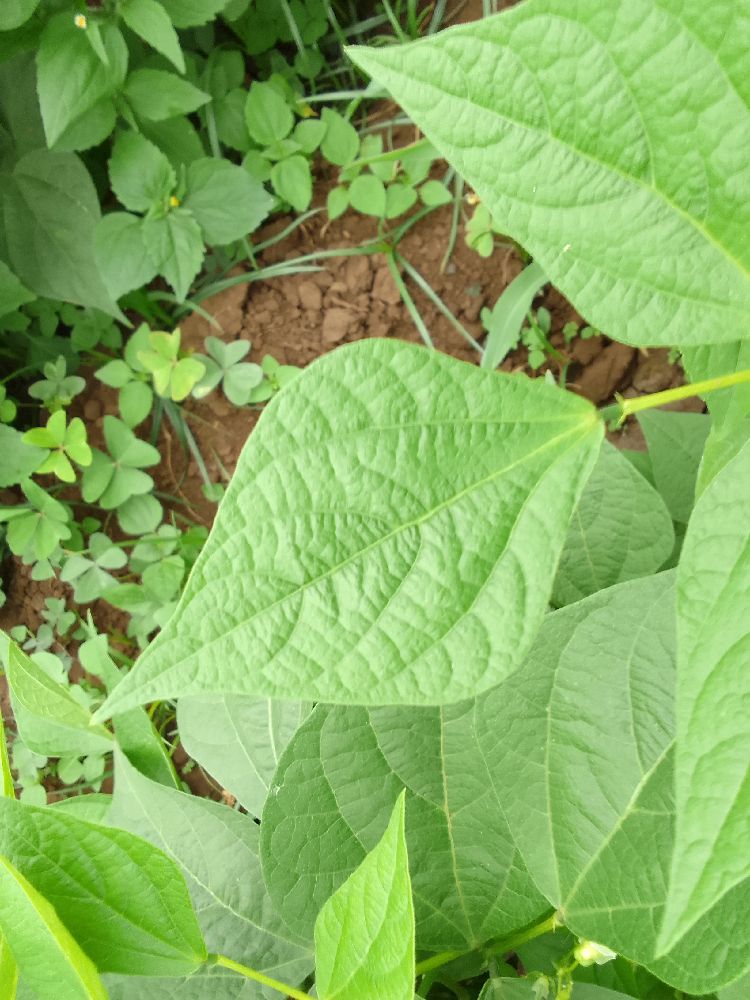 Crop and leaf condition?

common bean, healthy
